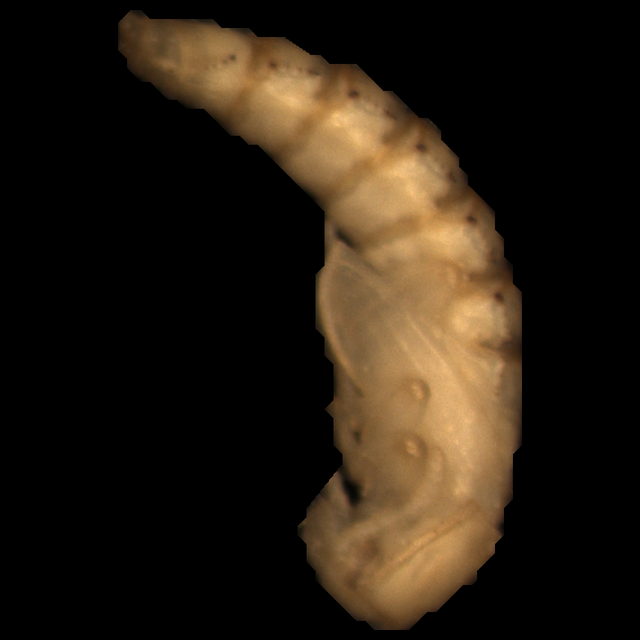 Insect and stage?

mealworm pupa
